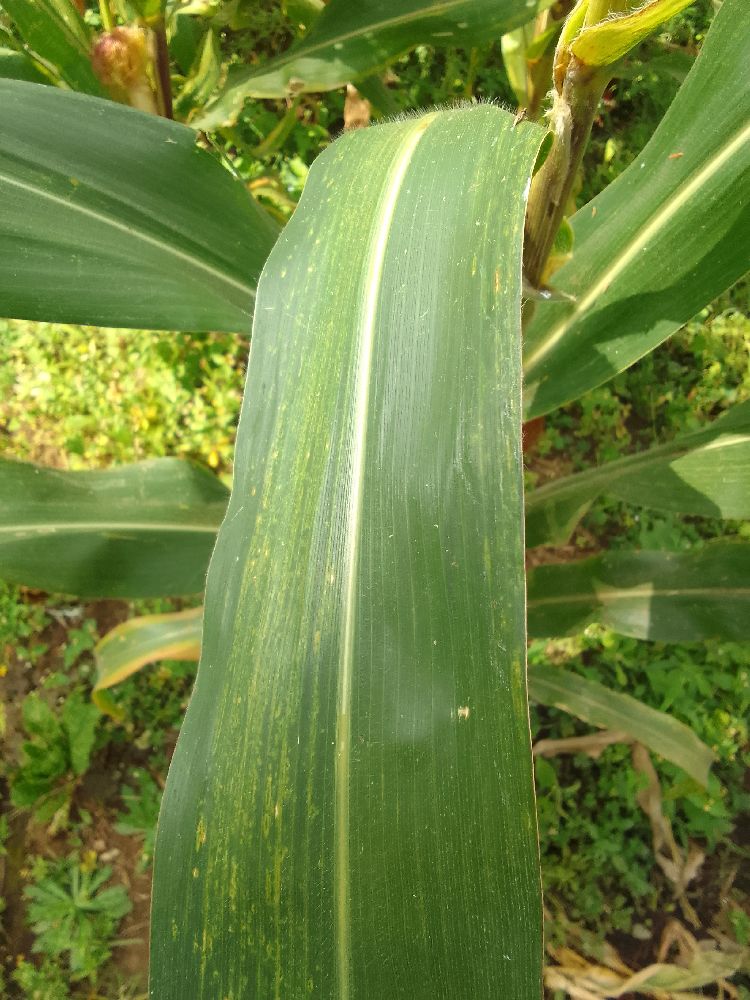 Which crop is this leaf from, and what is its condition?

maize, maize lethal necrosis
